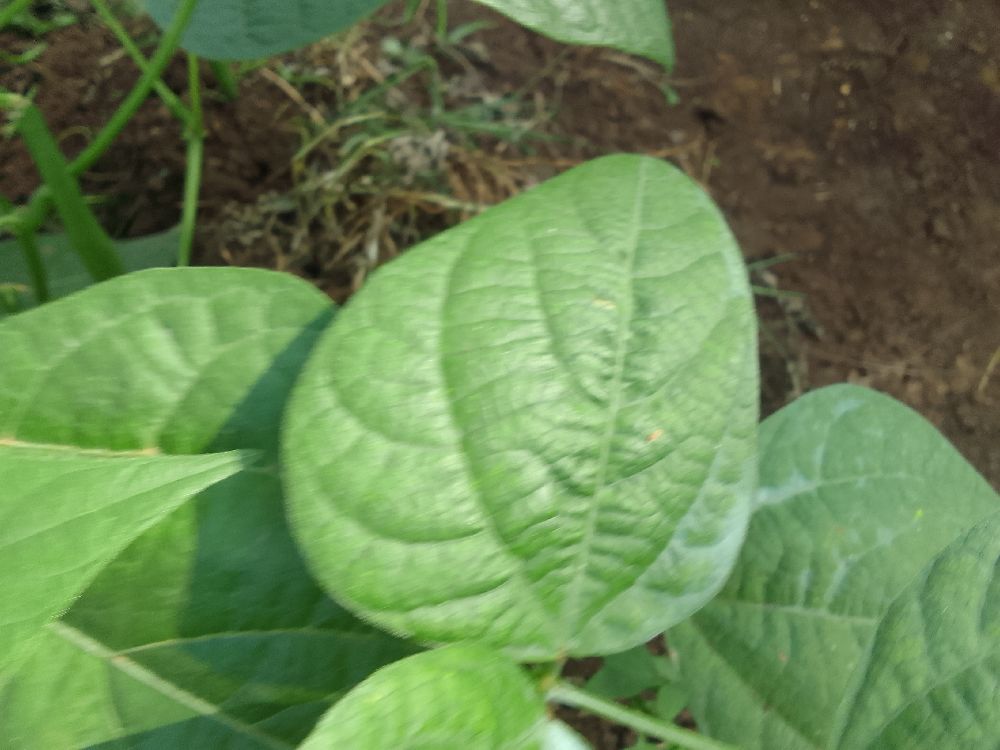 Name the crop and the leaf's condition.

common bean, healthy
